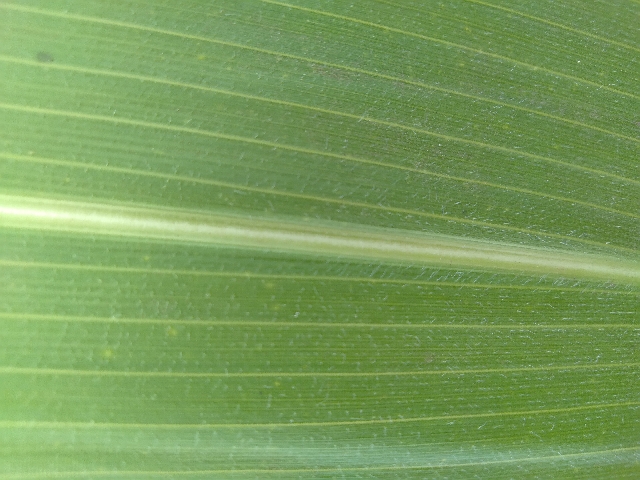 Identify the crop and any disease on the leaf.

maize, healthy
